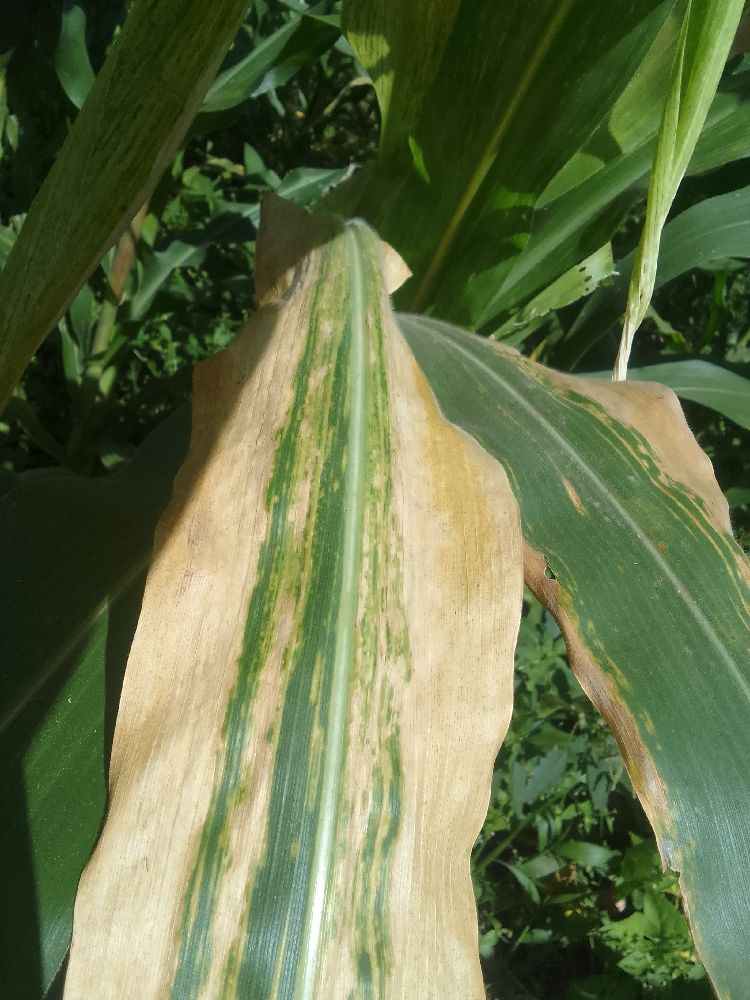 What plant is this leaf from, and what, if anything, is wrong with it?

maize, maize lethal necrosis
